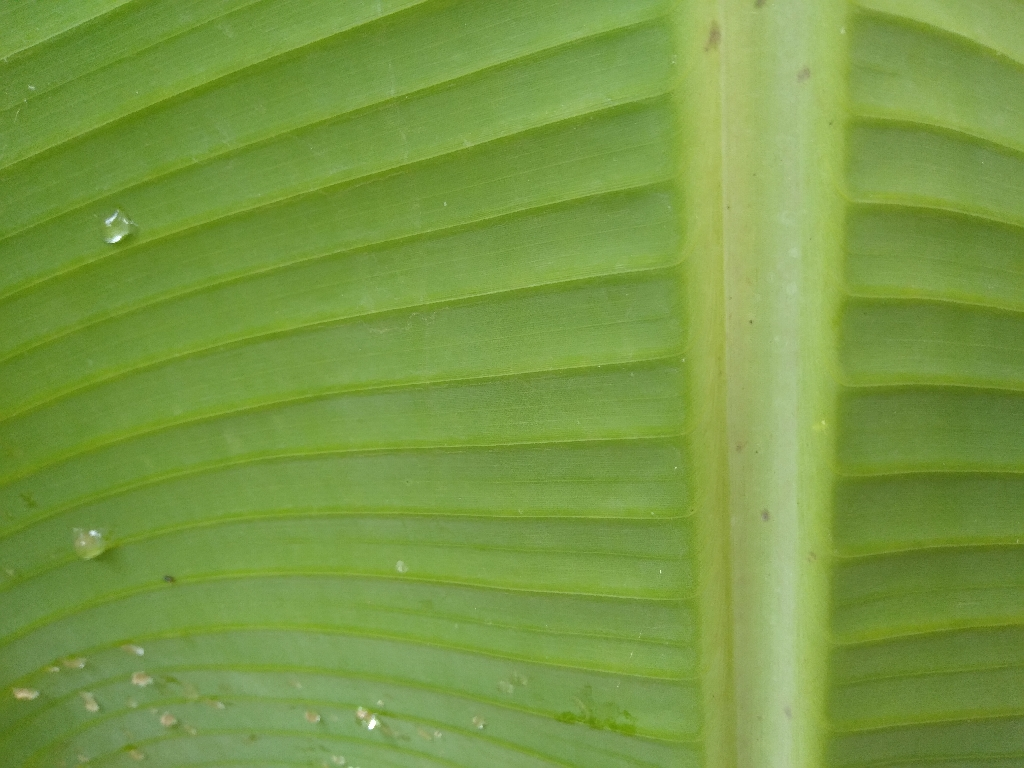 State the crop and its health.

banana, healthy
